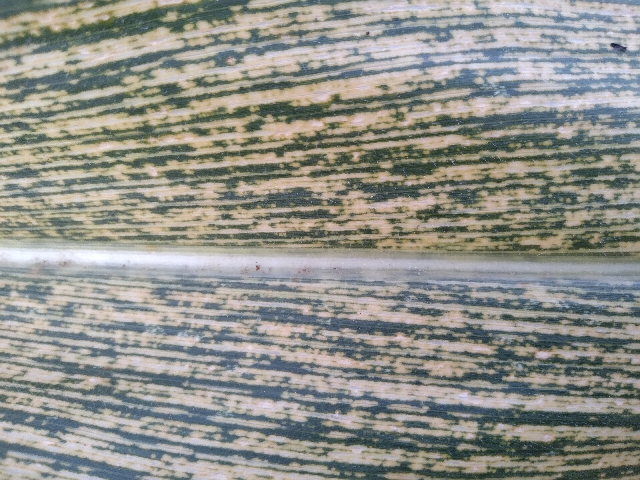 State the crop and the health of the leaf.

maize, maize streak virus
